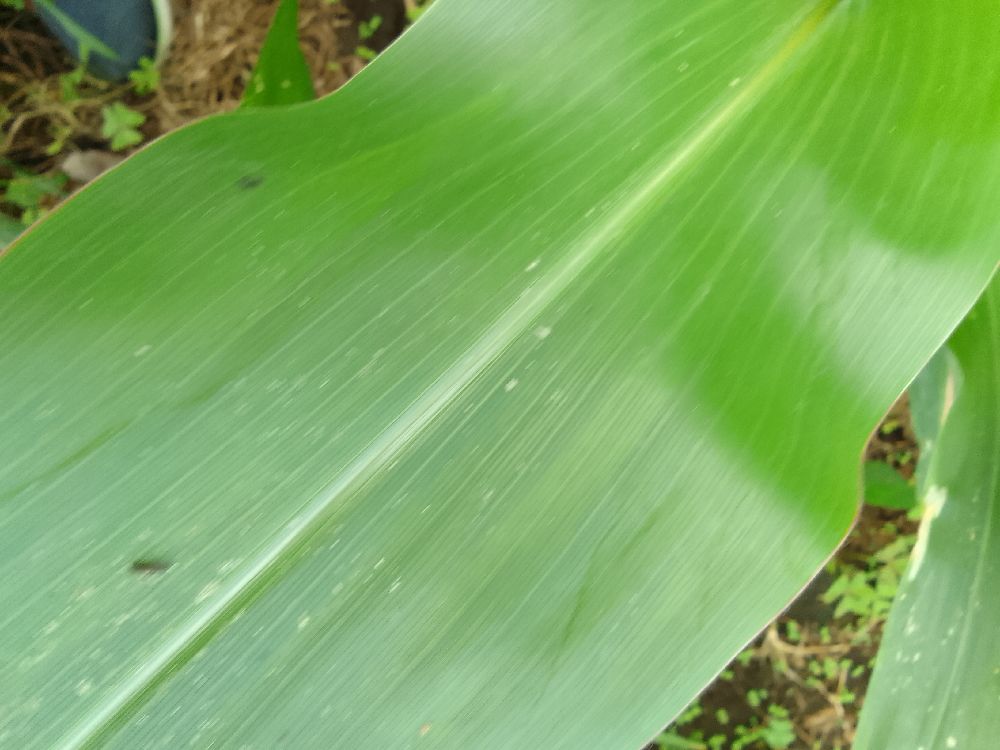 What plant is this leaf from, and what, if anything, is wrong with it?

maize, healthy
